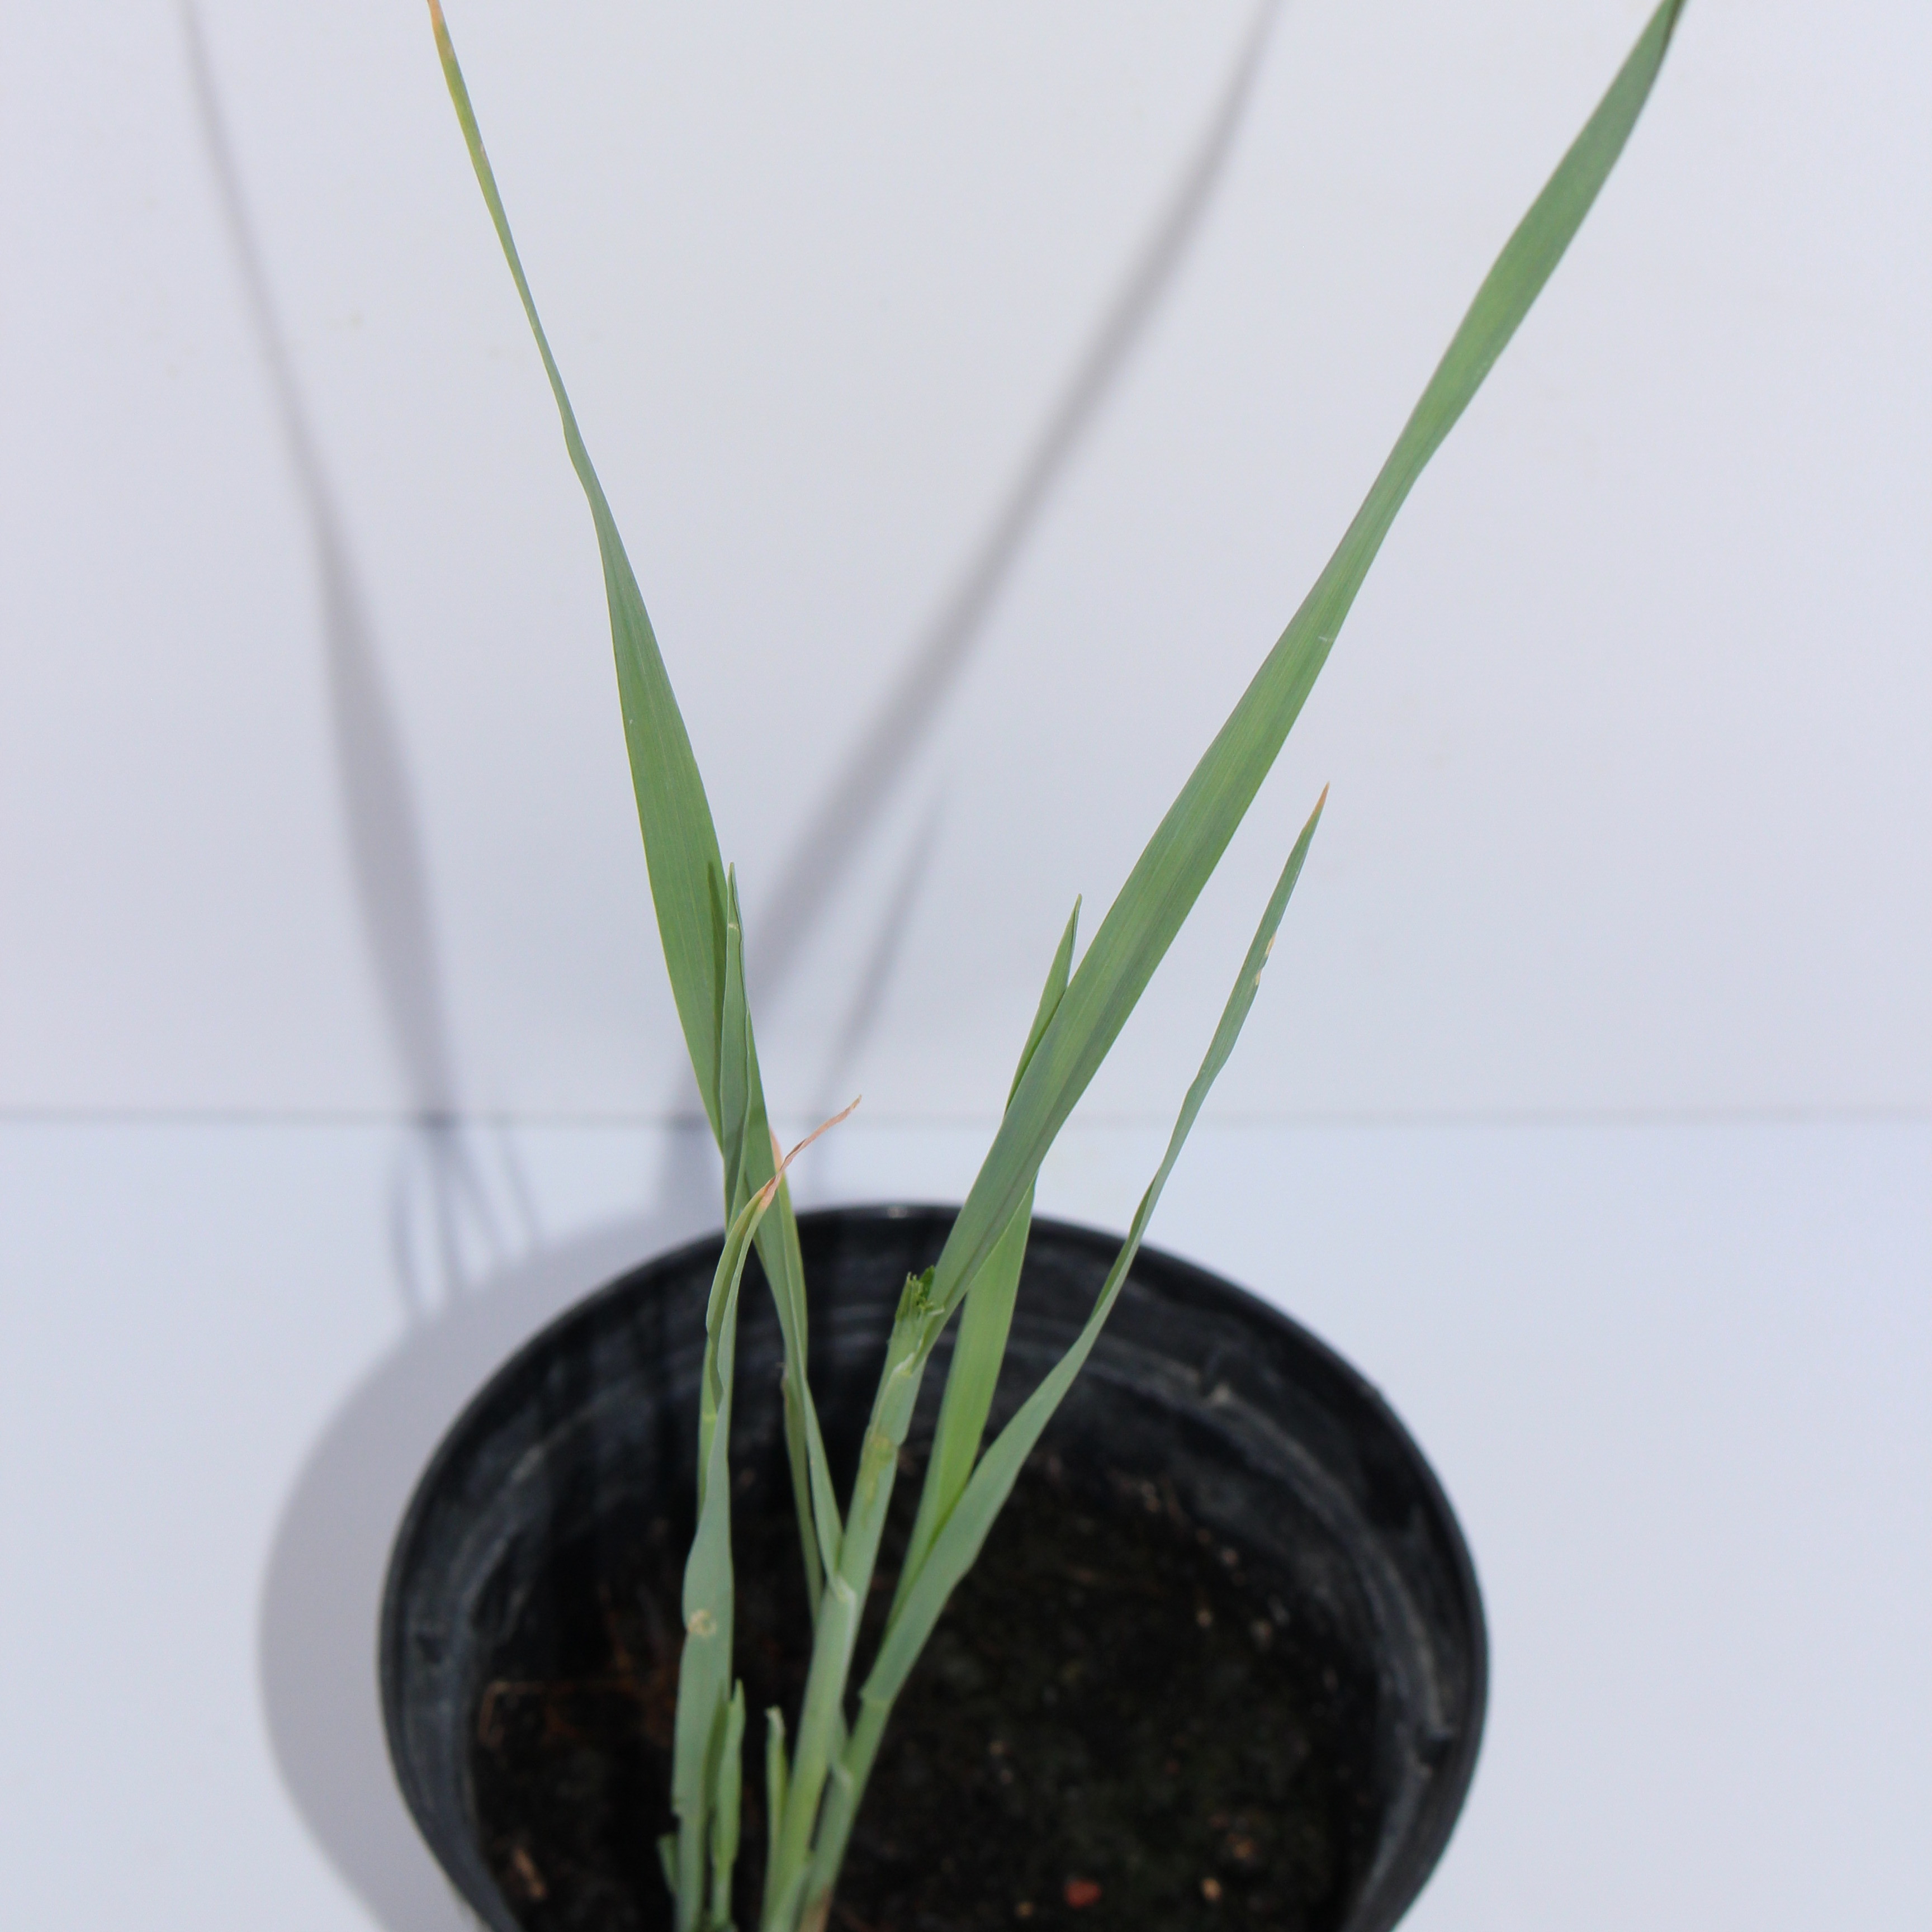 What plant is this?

Avena sterilis
